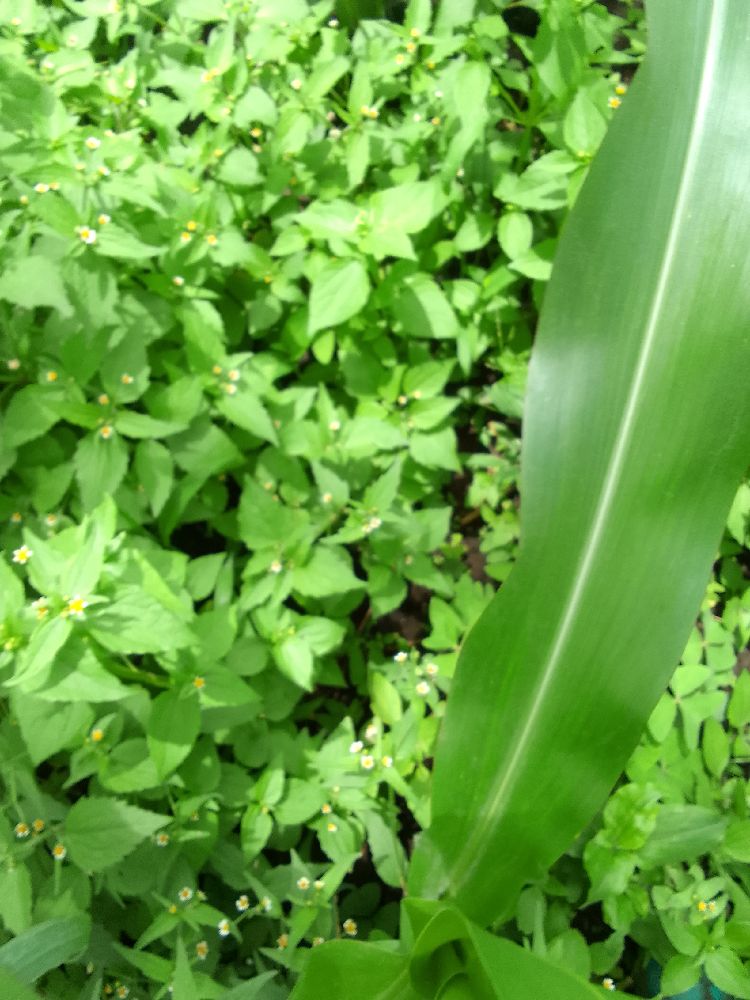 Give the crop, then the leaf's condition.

maize, healthy
